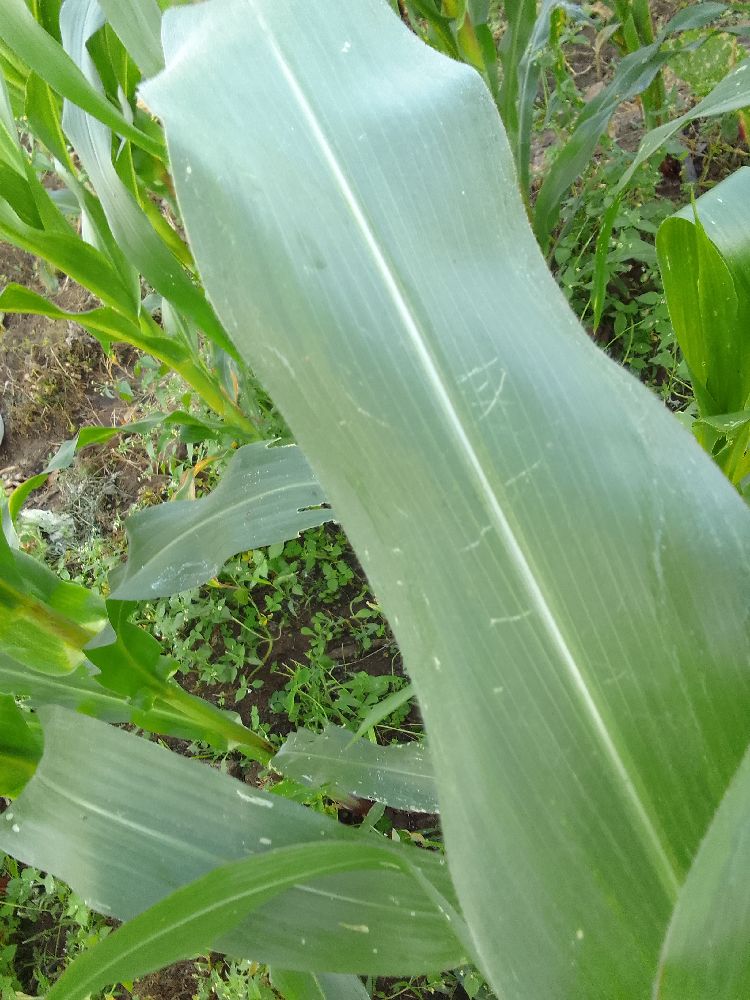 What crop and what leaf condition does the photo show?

maize, healthy
